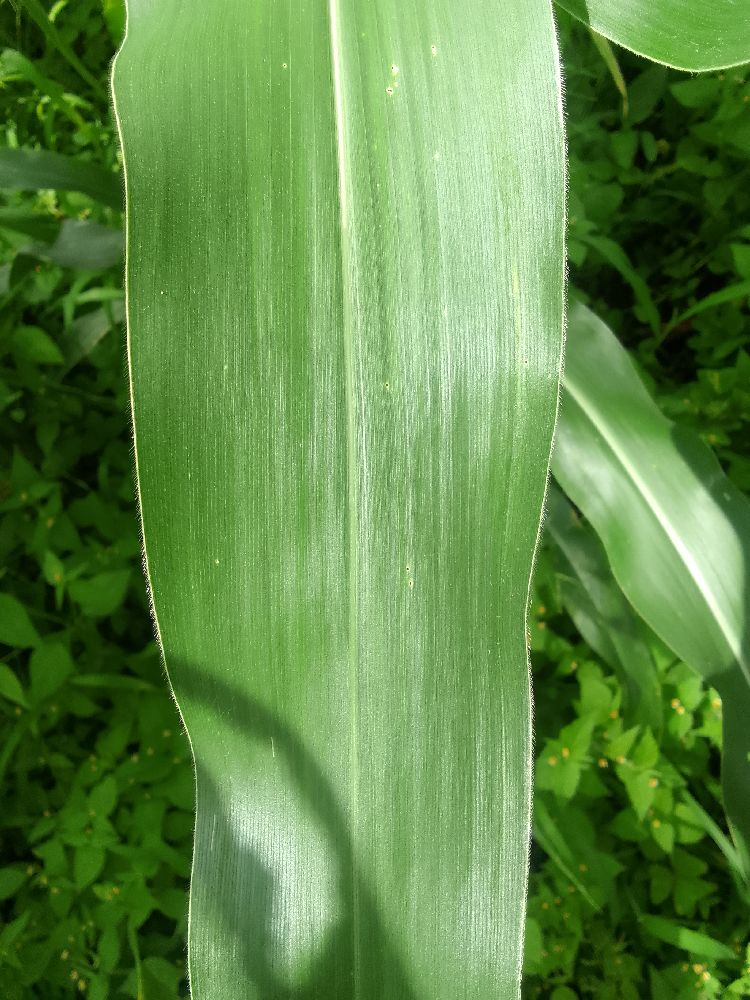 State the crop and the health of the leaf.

maize, healthy
